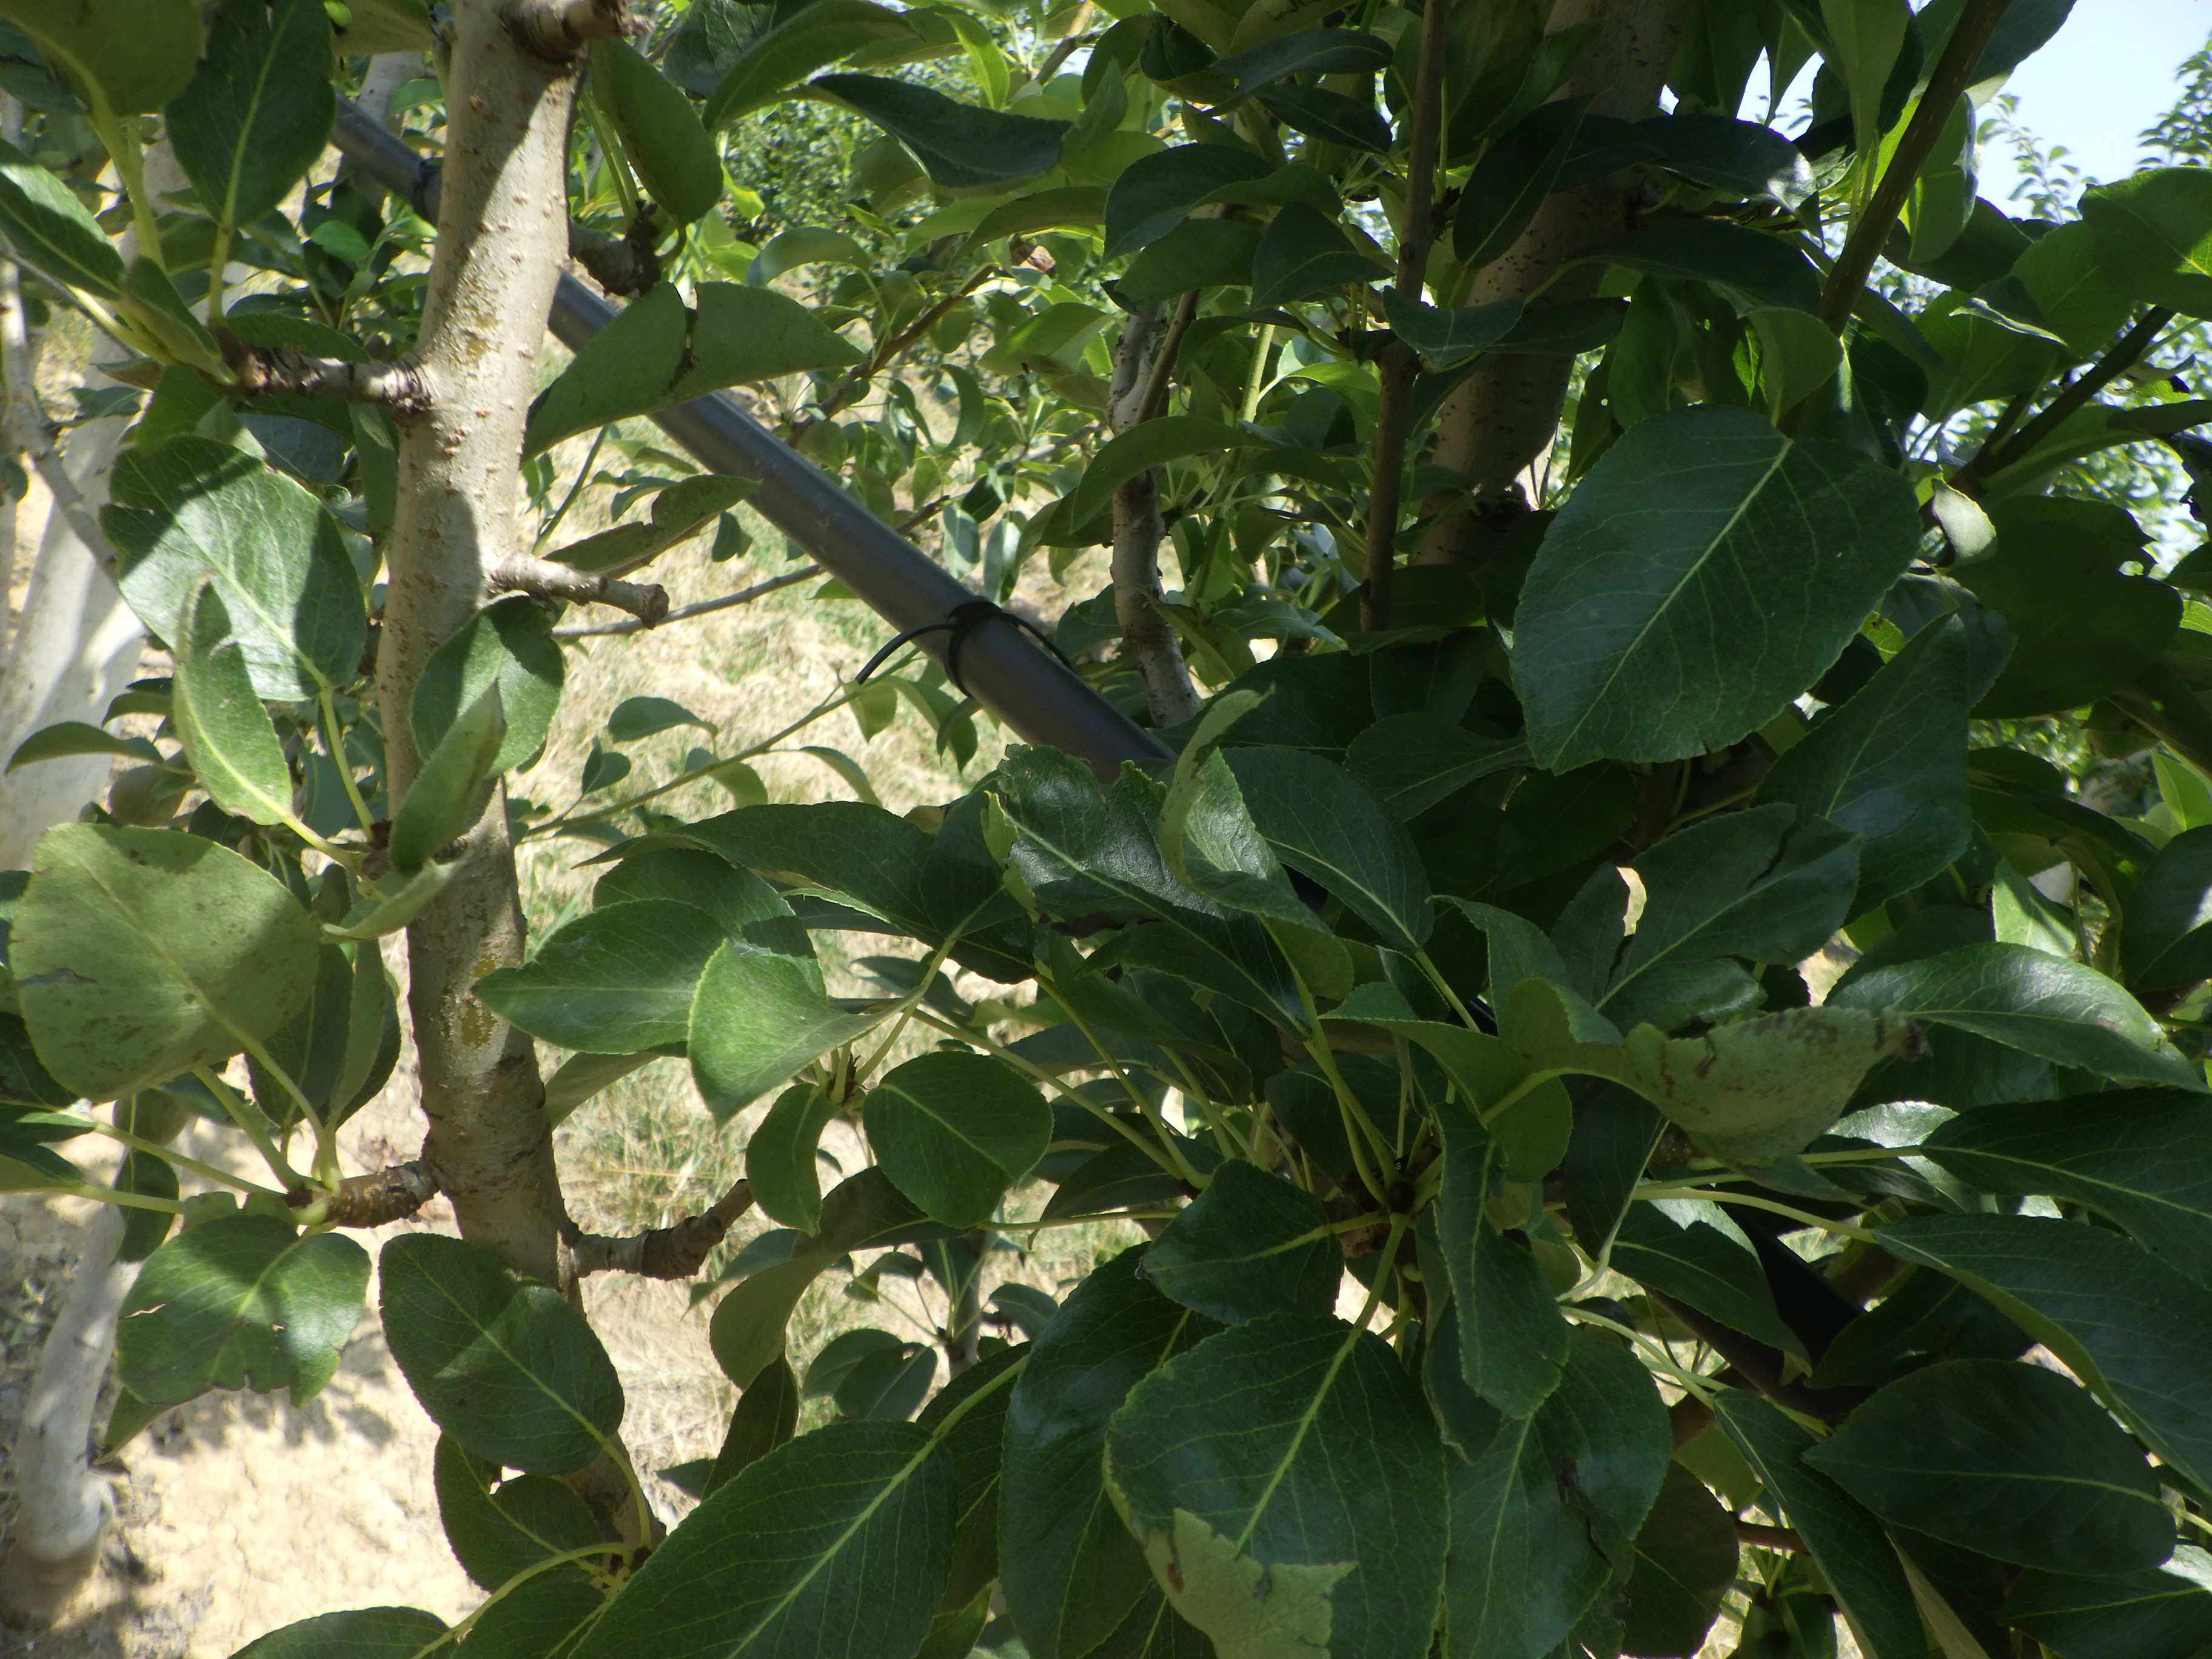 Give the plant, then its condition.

pear, mechanical damage
